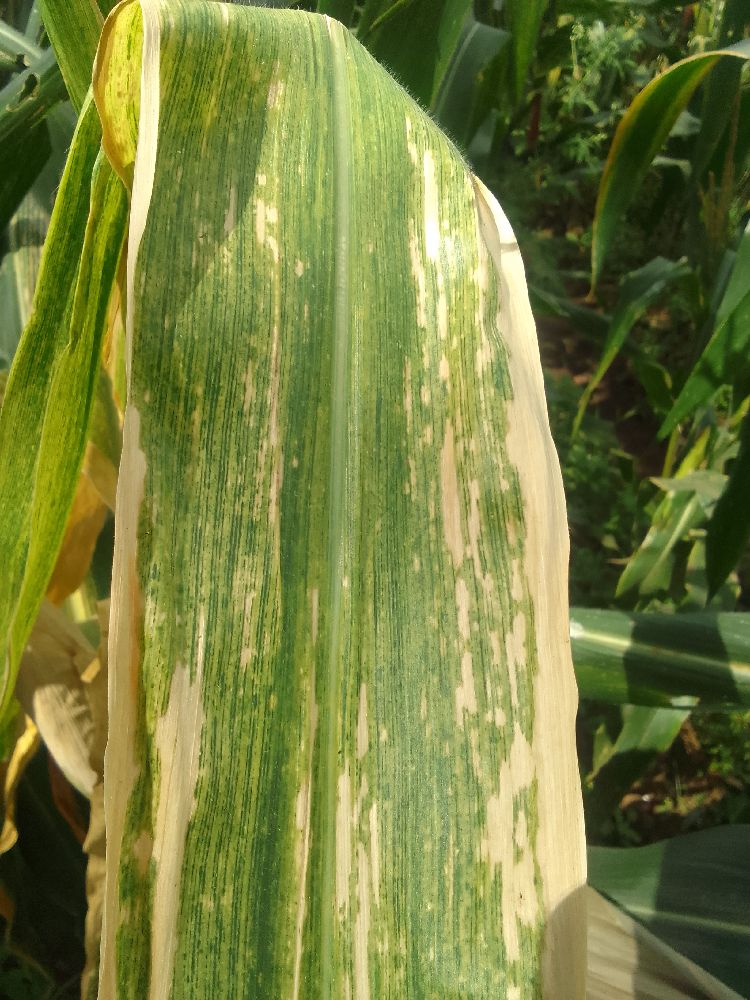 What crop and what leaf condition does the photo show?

maize, maize lethal necrosis
